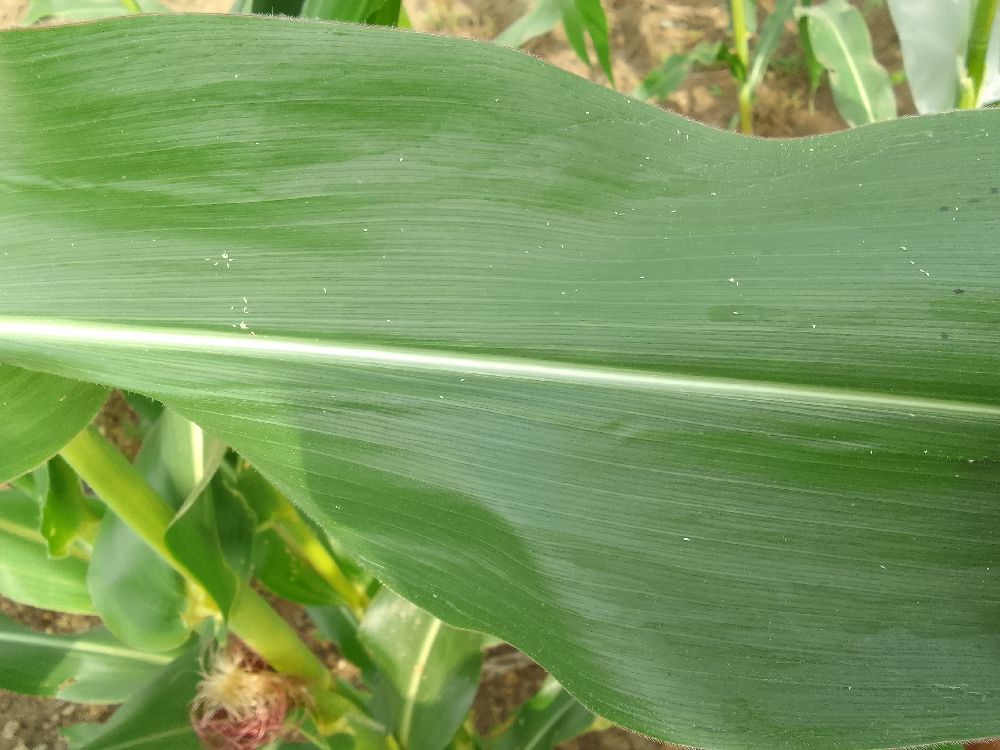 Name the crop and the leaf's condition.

maize, healthy
